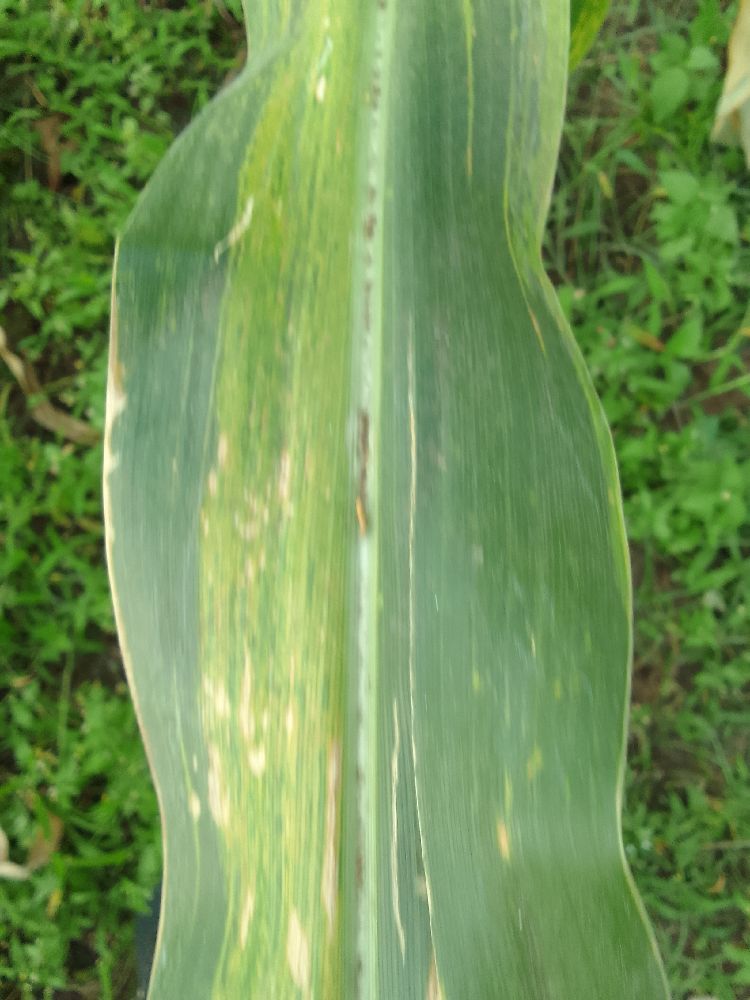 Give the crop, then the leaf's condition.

maize, maize lethal necrosis
